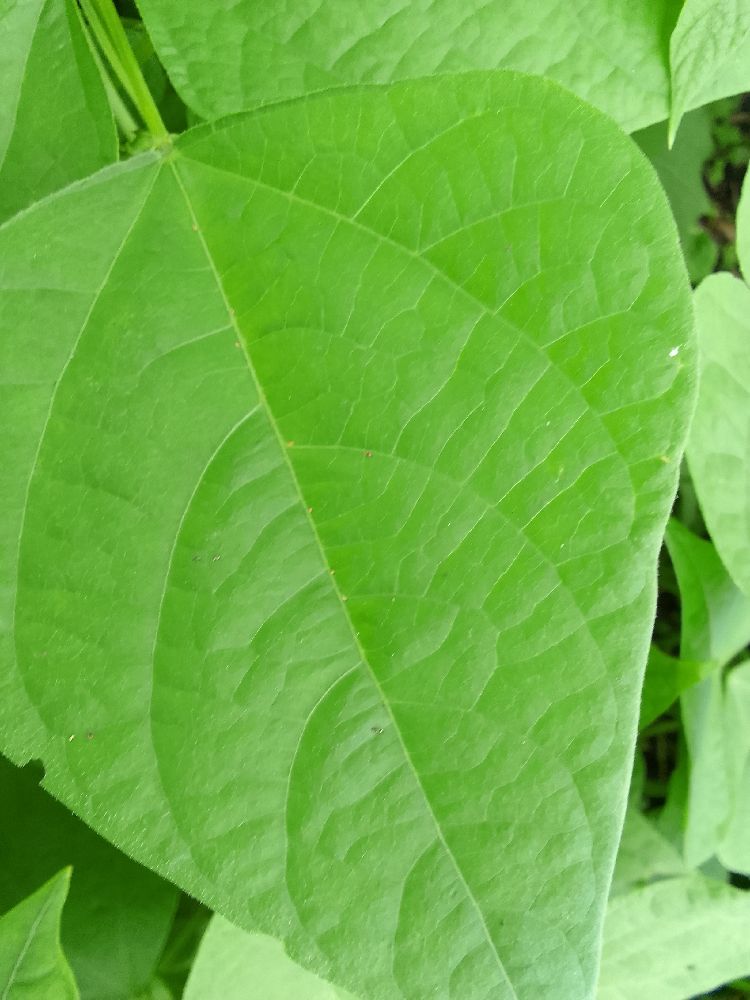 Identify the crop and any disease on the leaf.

common bean, healthy
